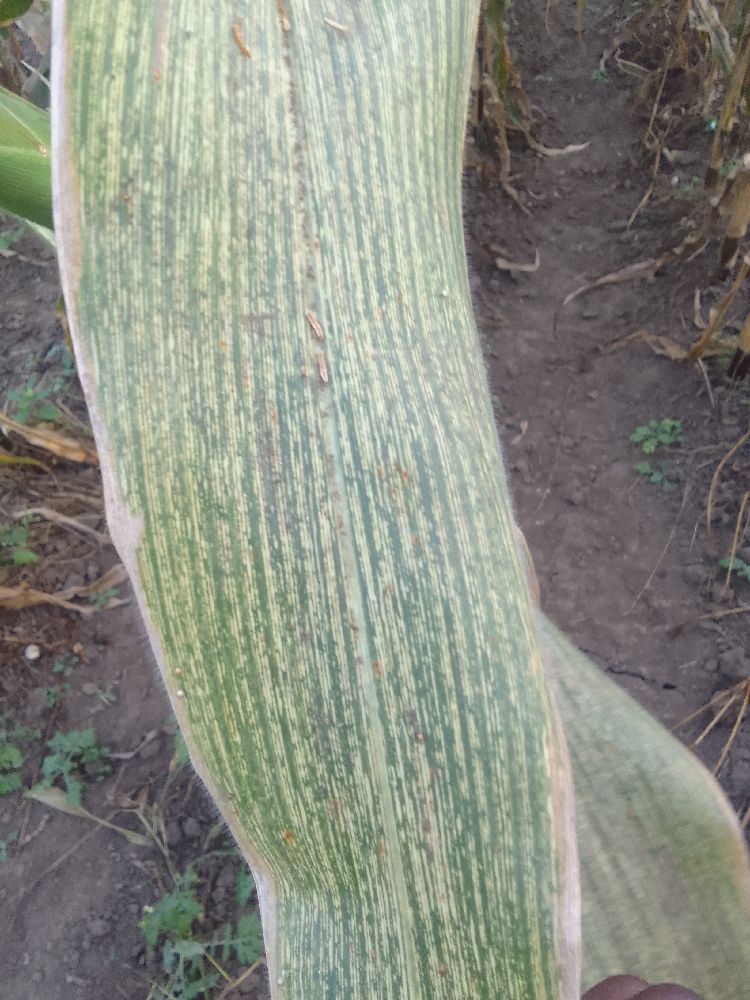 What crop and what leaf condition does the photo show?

maize, maize streak virus
